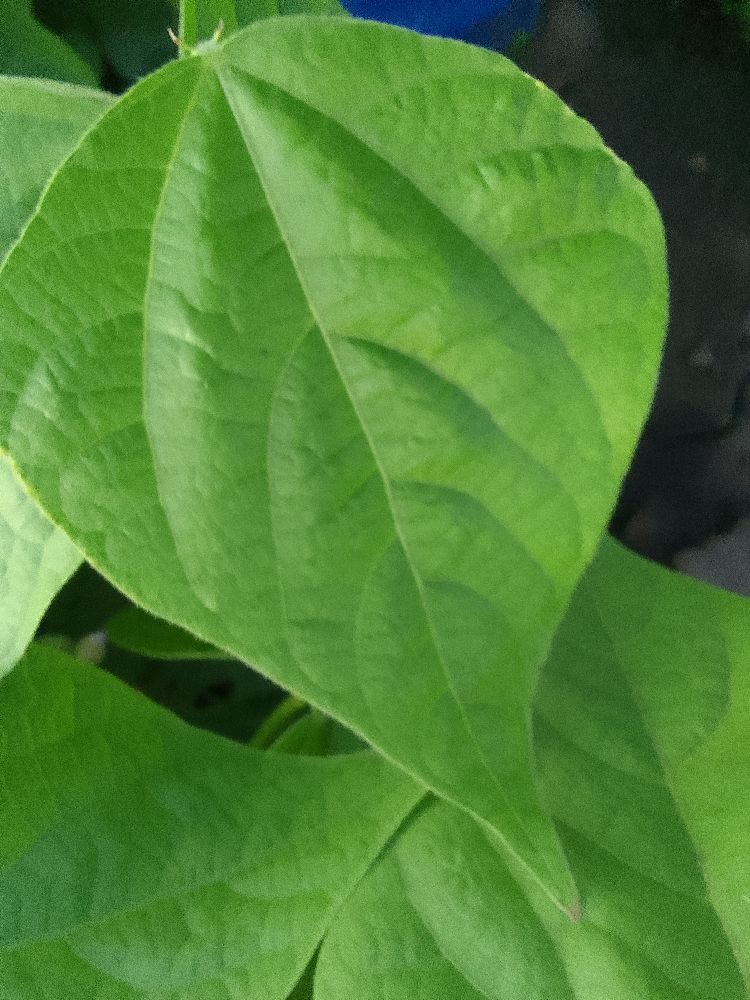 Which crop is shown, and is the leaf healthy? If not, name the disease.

common bean, healthy
